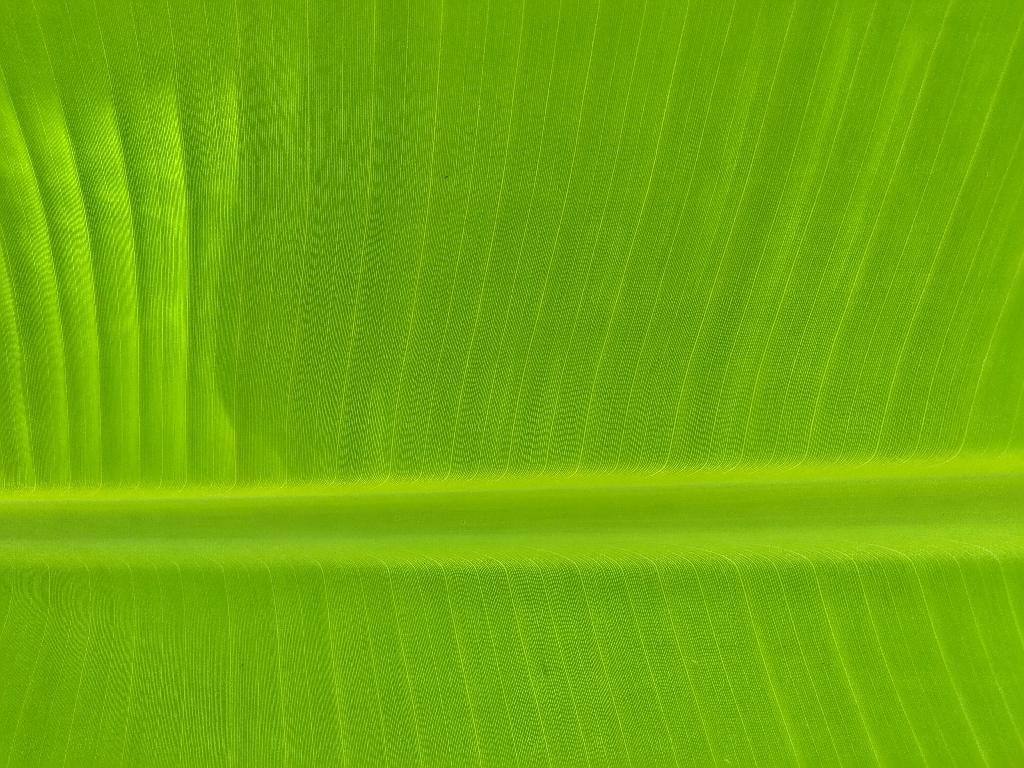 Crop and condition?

banana, healthy
